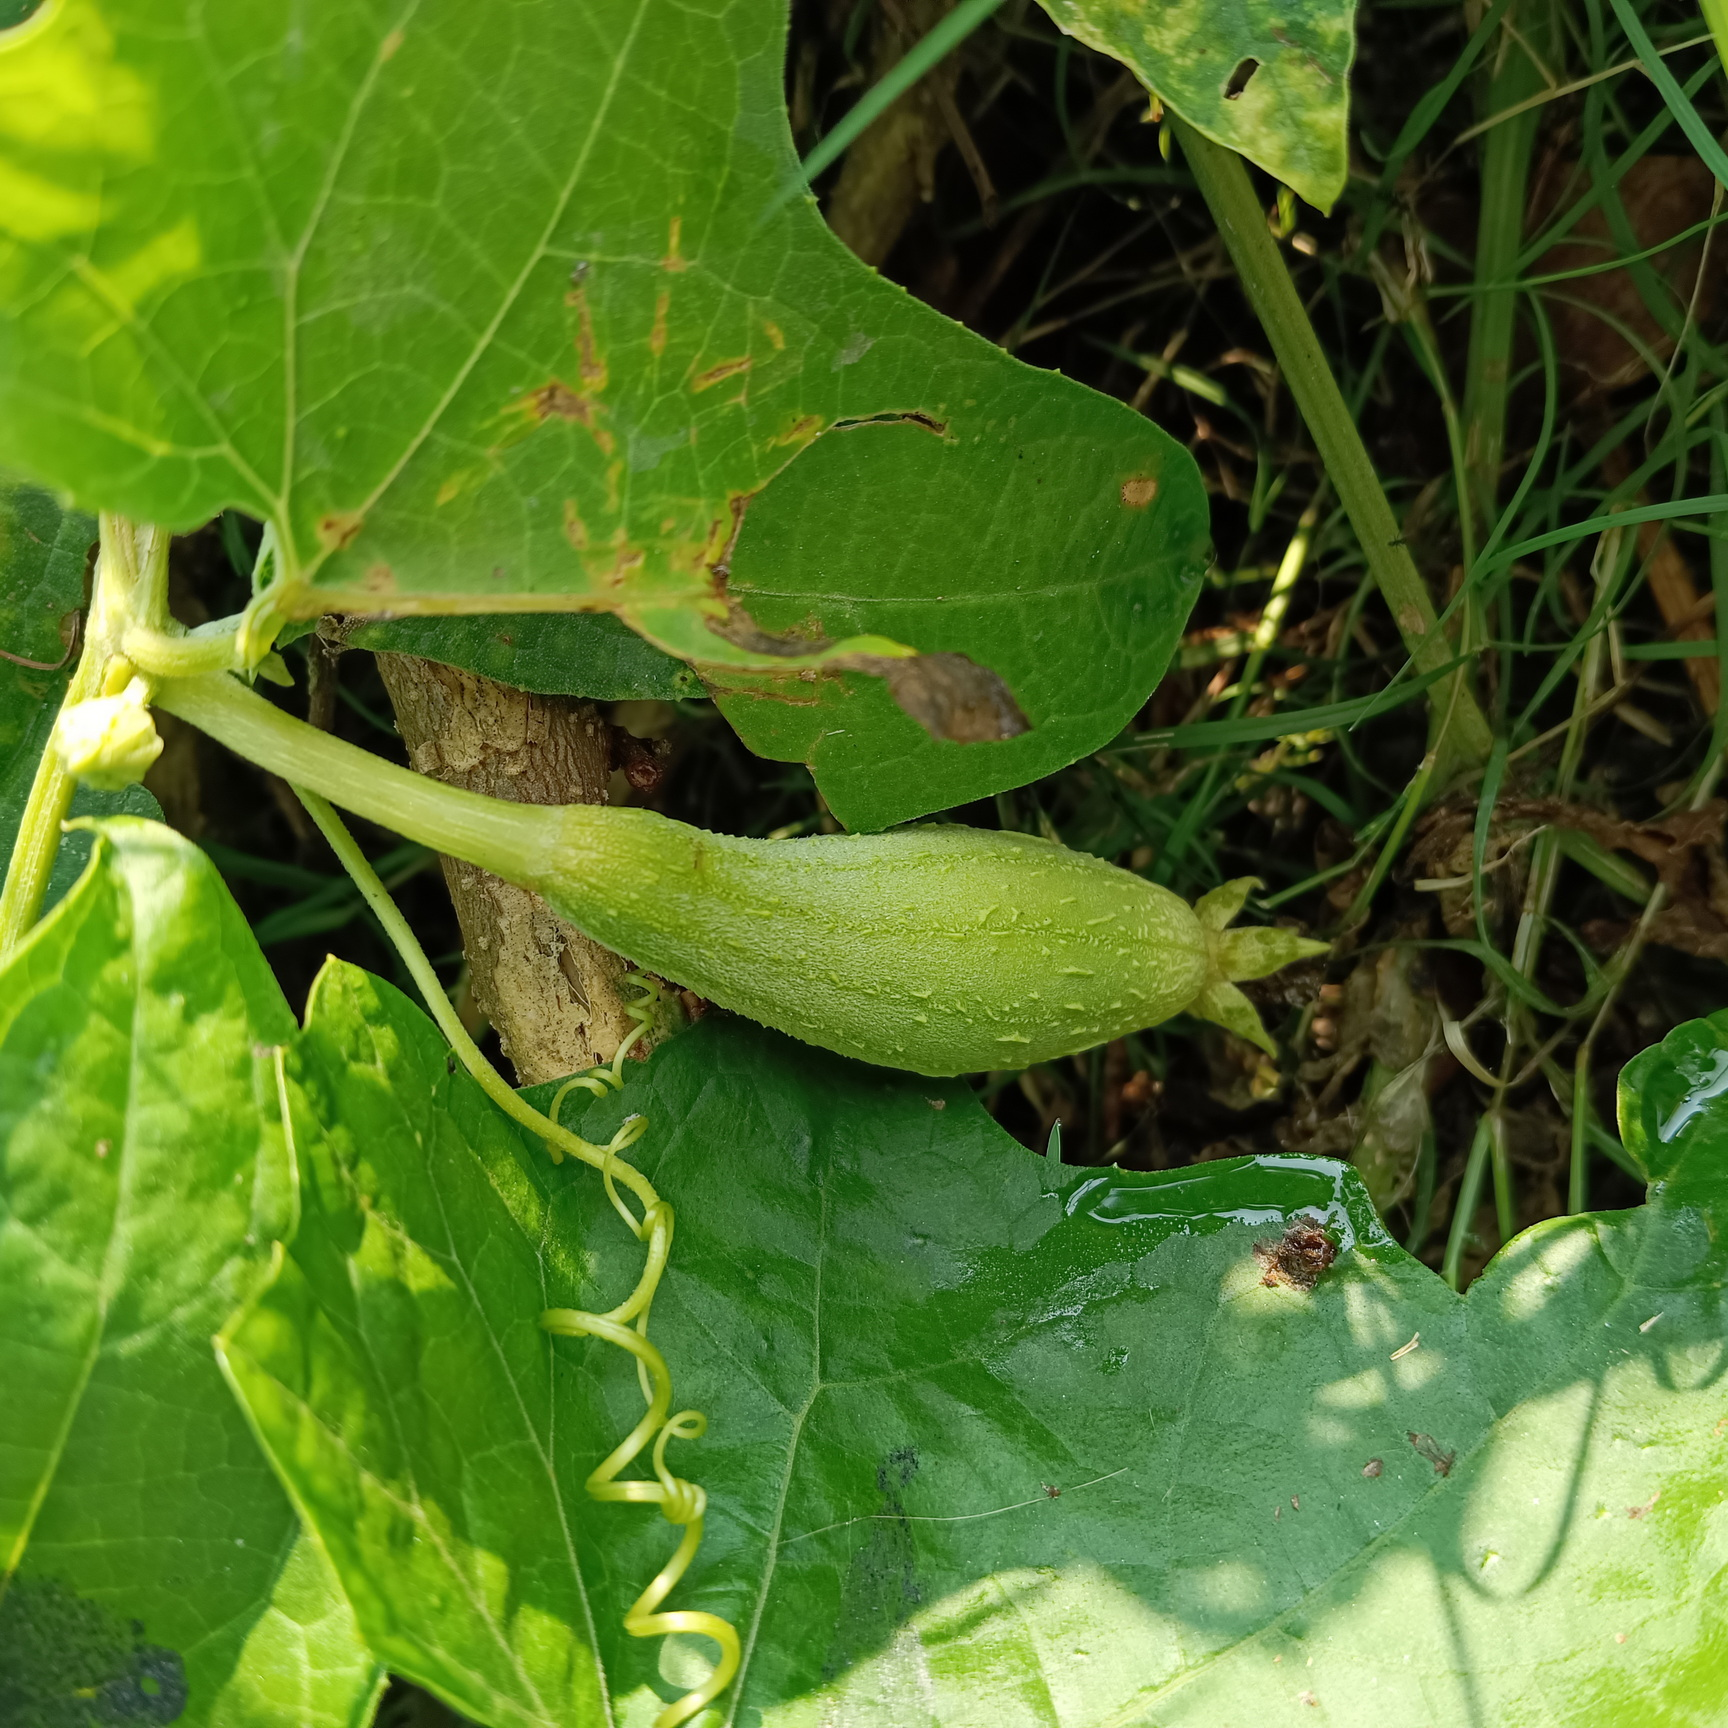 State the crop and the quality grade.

luffa, fresh
